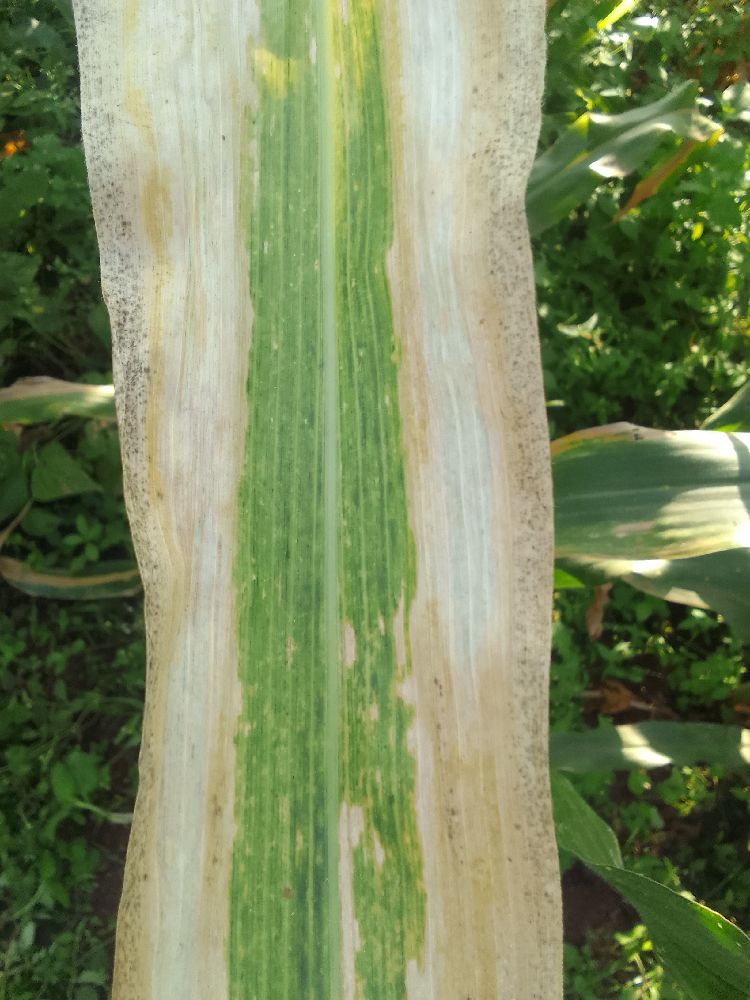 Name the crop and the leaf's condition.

maize, maize lethal necrosis
